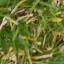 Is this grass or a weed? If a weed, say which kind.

grass
